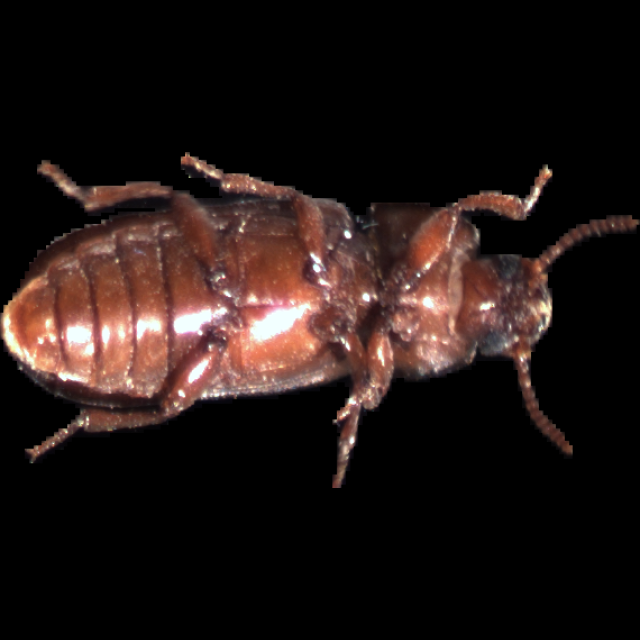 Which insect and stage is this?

mealworm beetle
